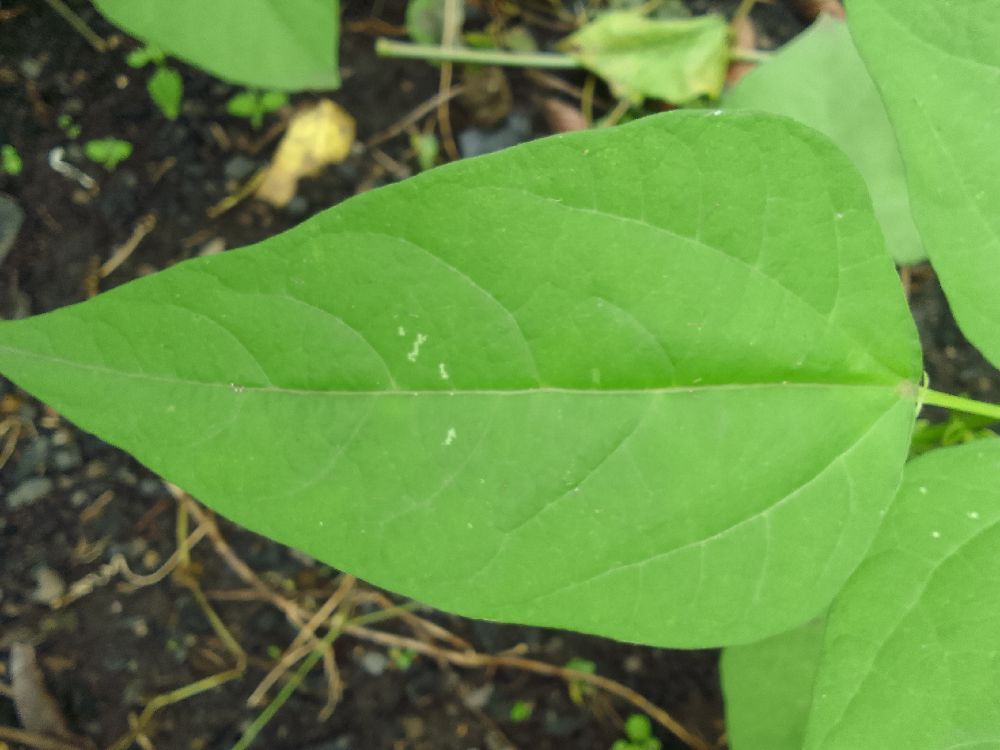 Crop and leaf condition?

common bean, healthy
